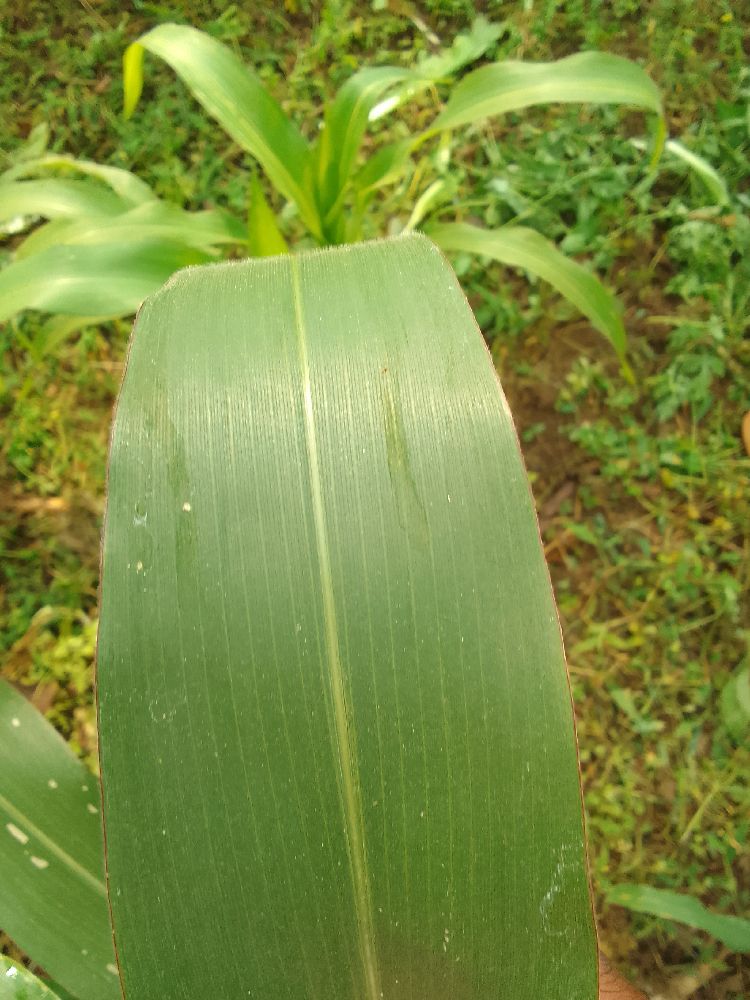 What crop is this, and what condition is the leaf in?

maize, healthy
